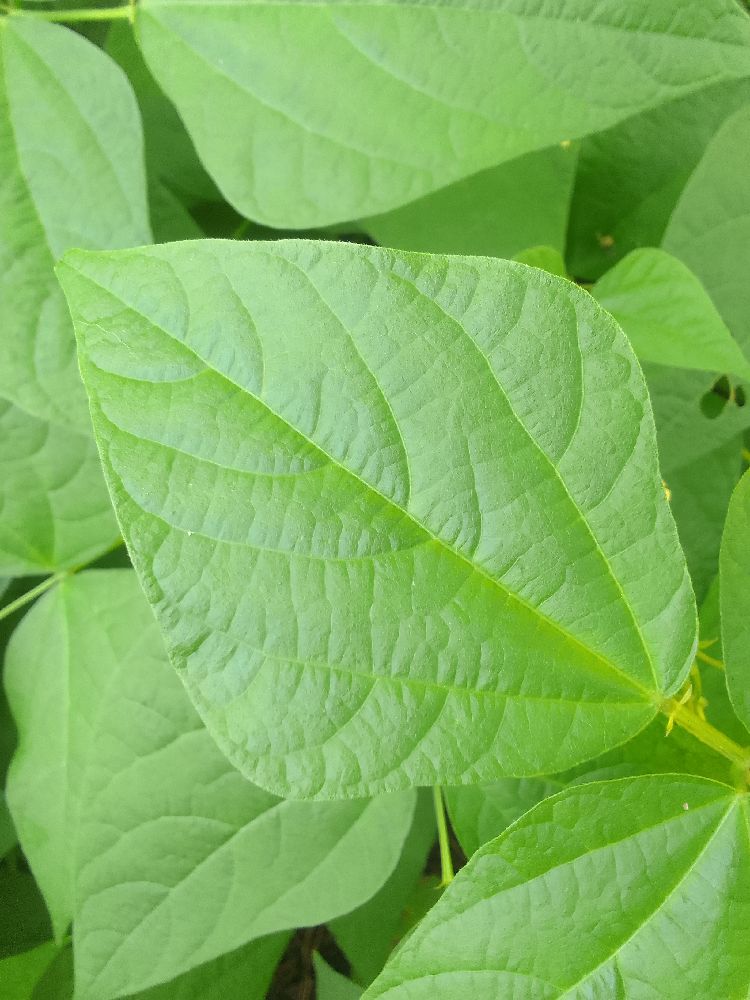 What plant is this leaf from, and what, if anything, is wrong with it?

common bean, healthy
